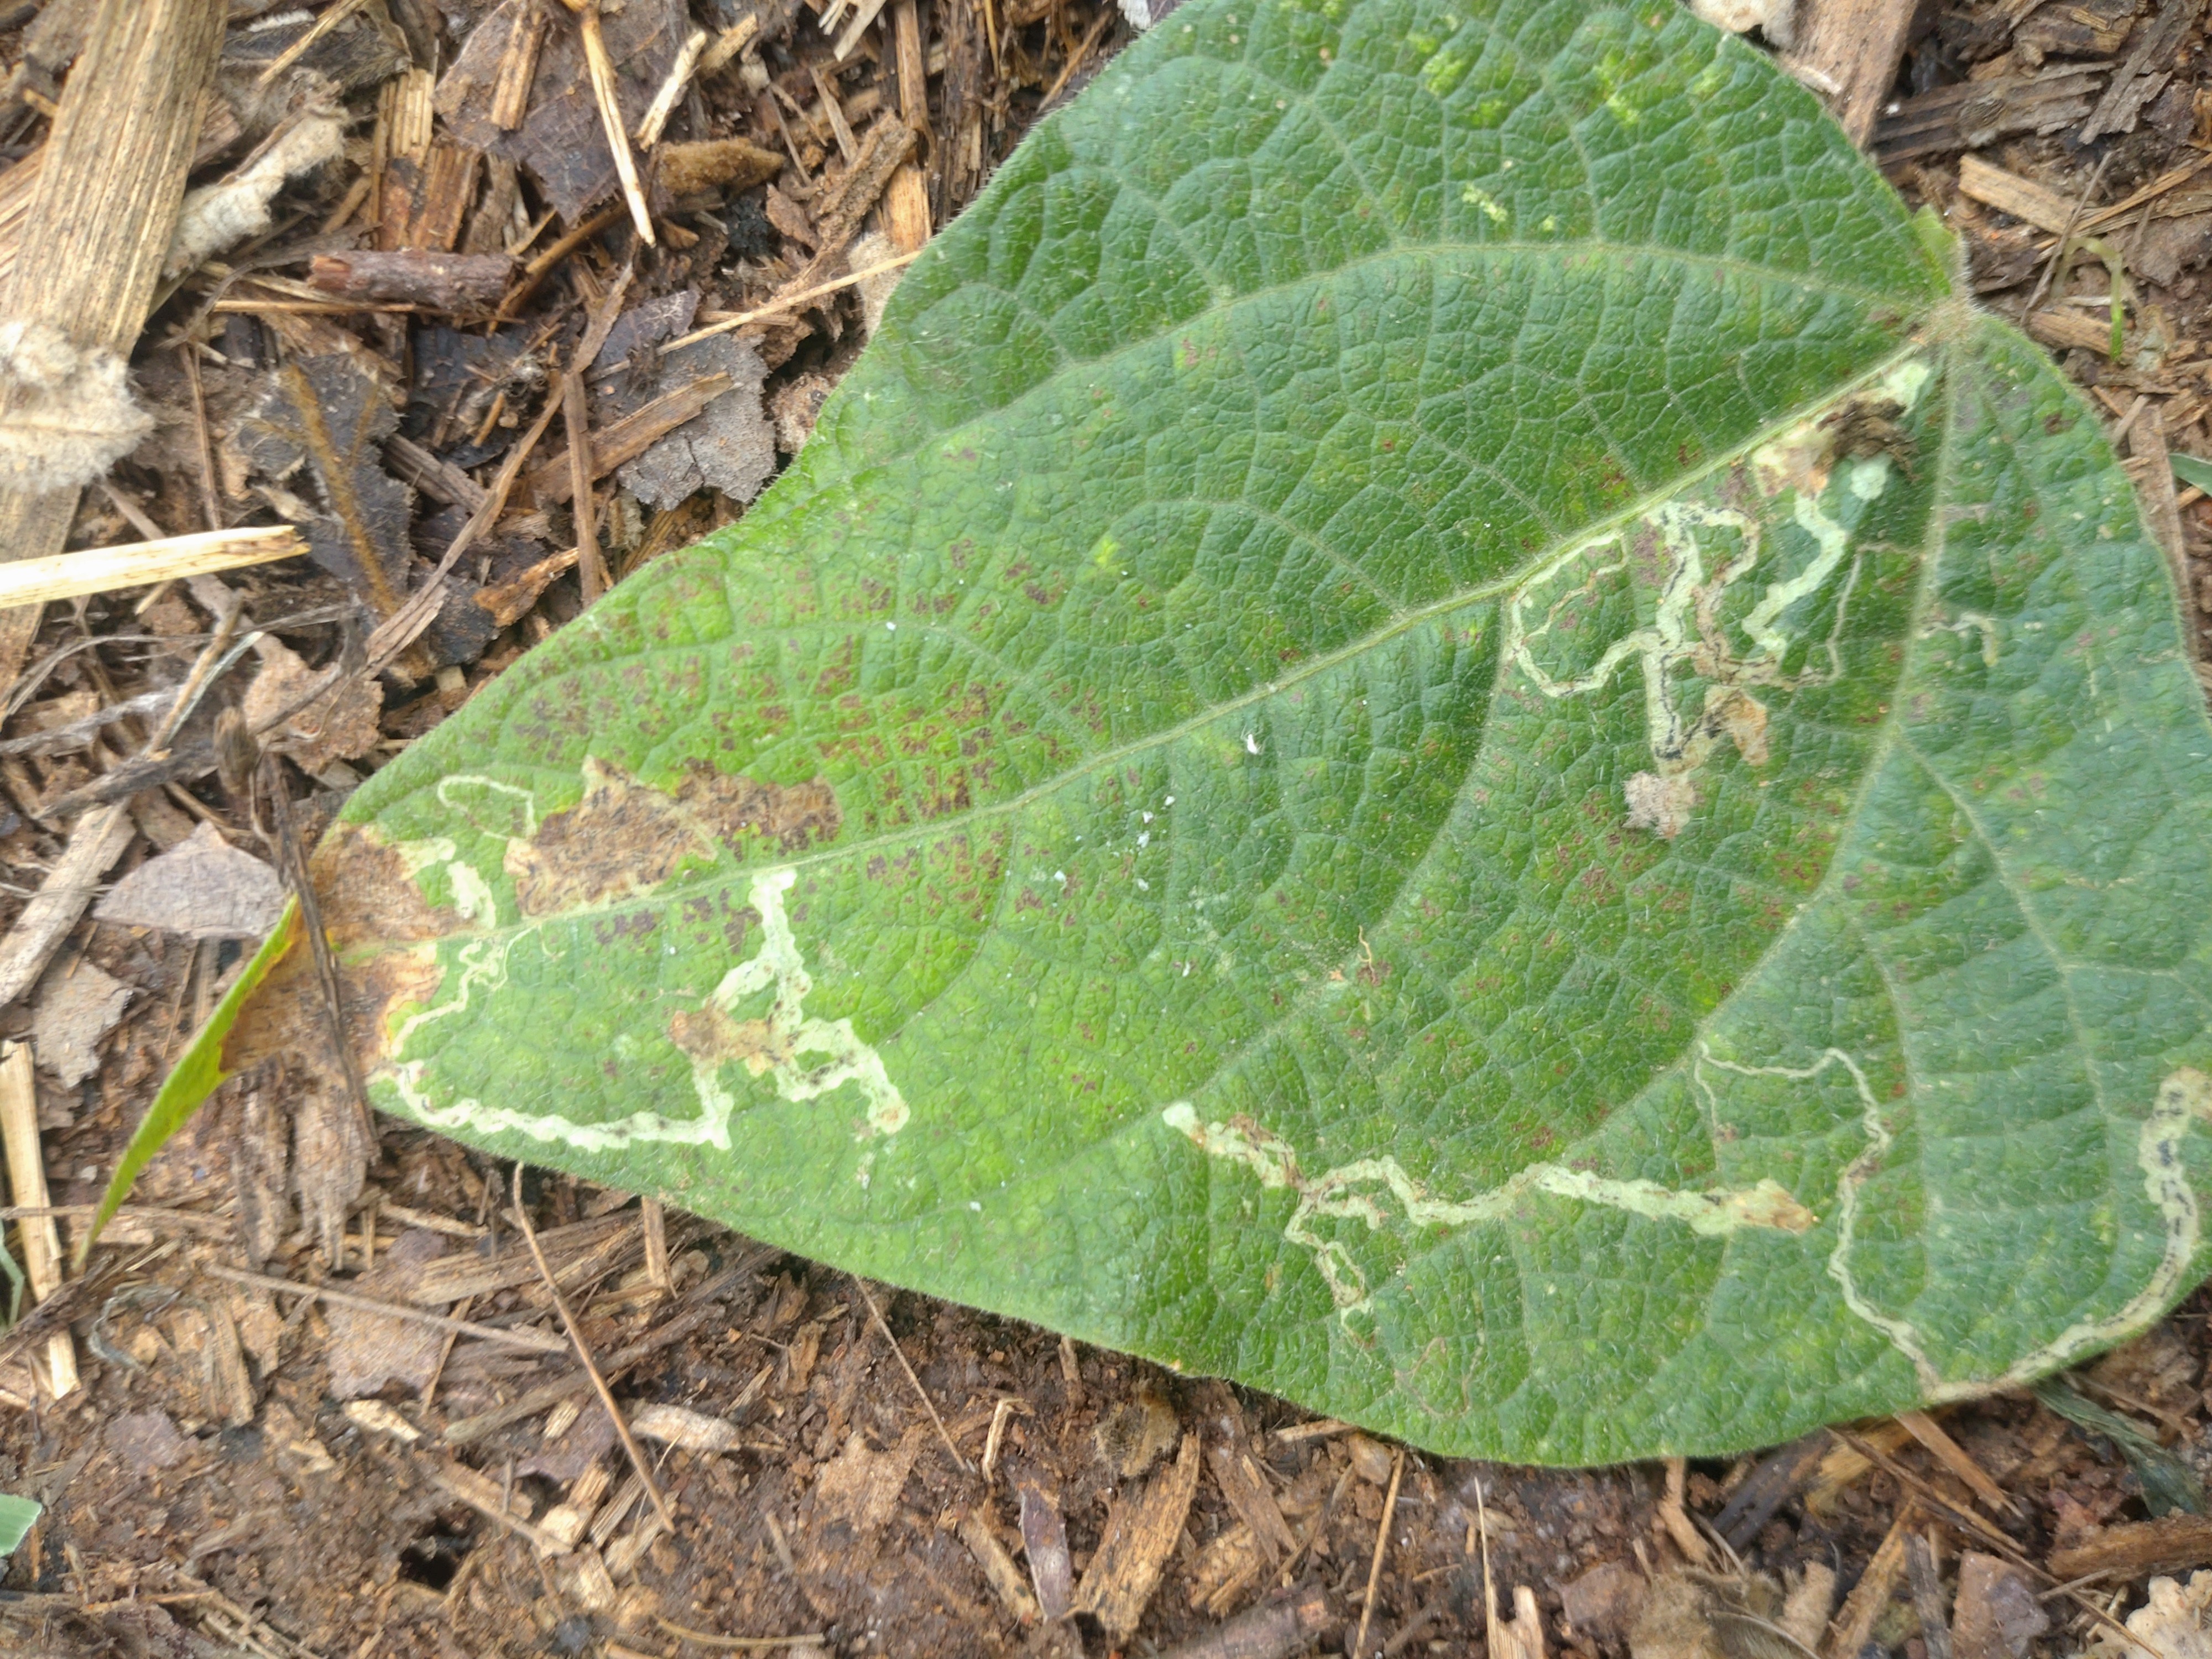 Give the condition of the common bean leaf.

anthracnose
